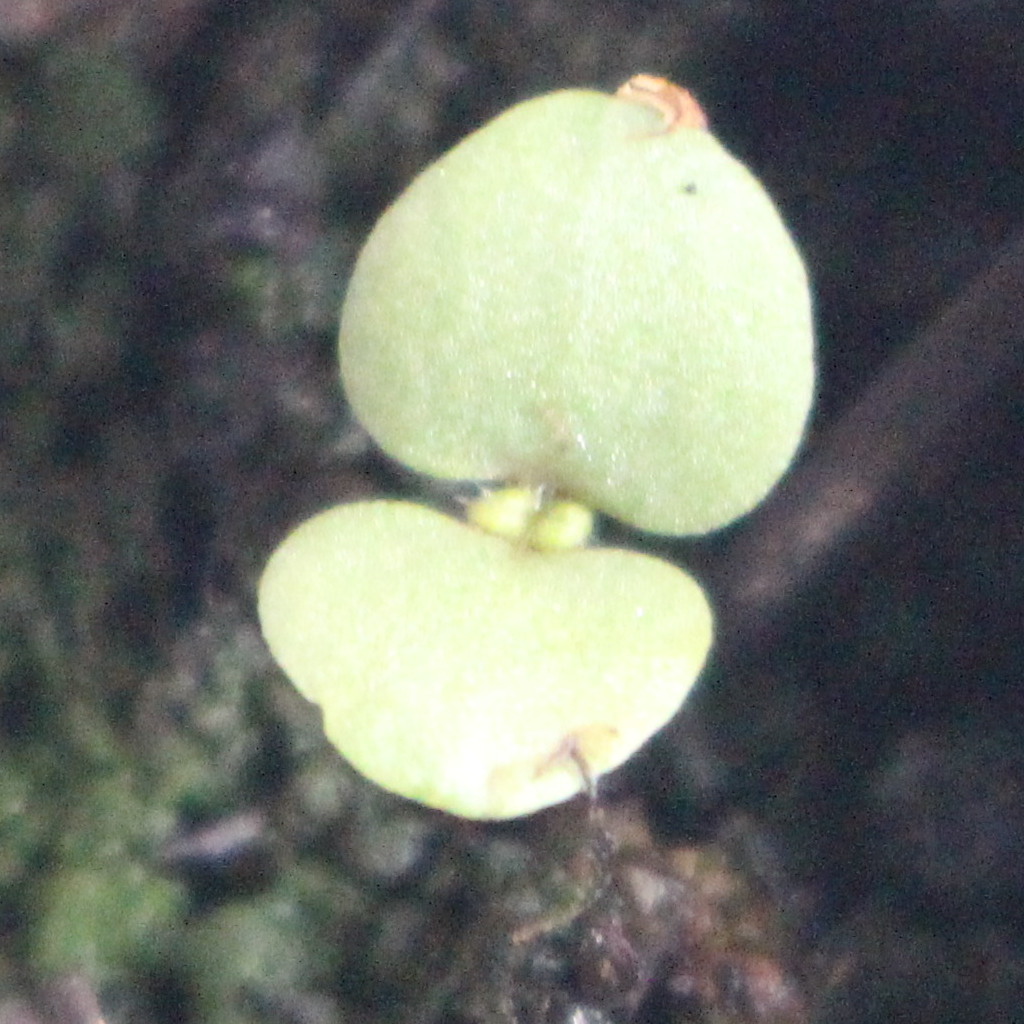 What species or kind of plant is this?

Veronica persica
